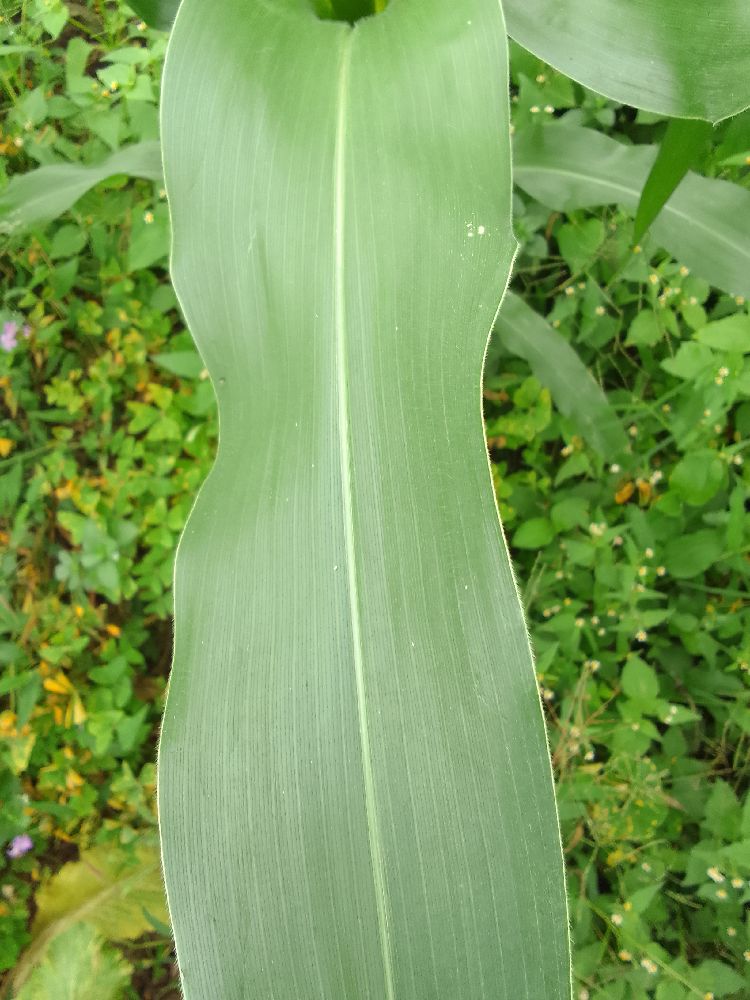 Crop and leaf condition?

maize, healthy
